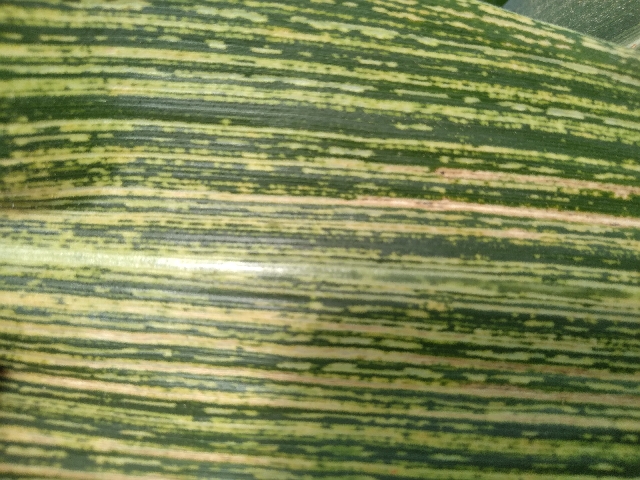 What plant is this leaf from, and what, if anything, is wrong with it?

maize, maize streak virus
